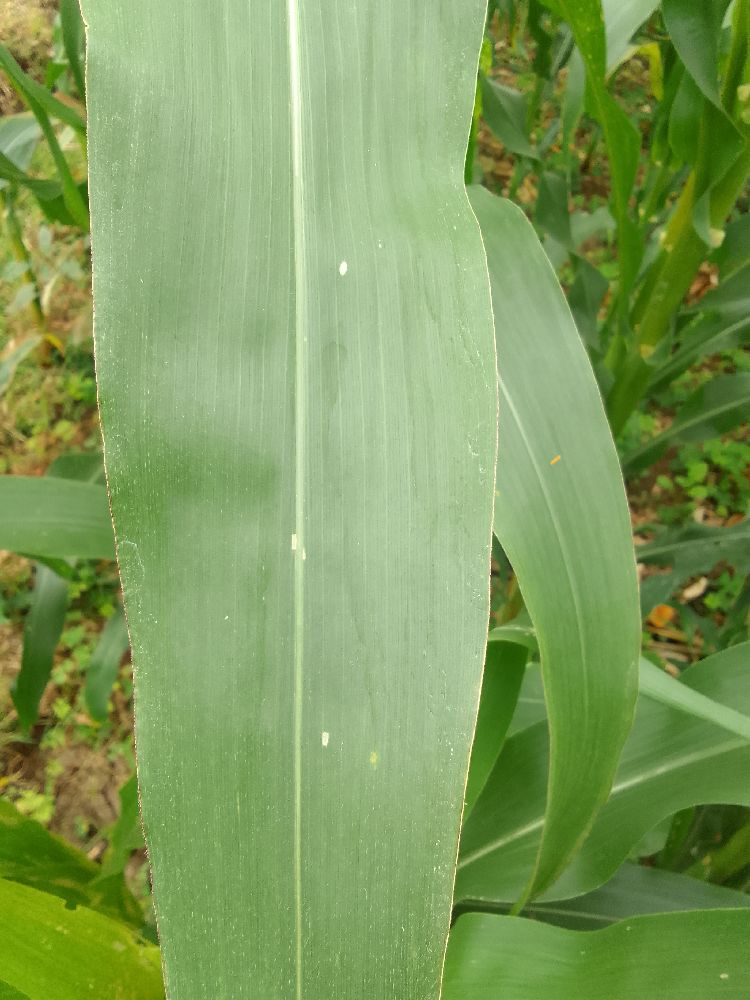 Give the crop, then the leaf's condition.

maize, healthy
